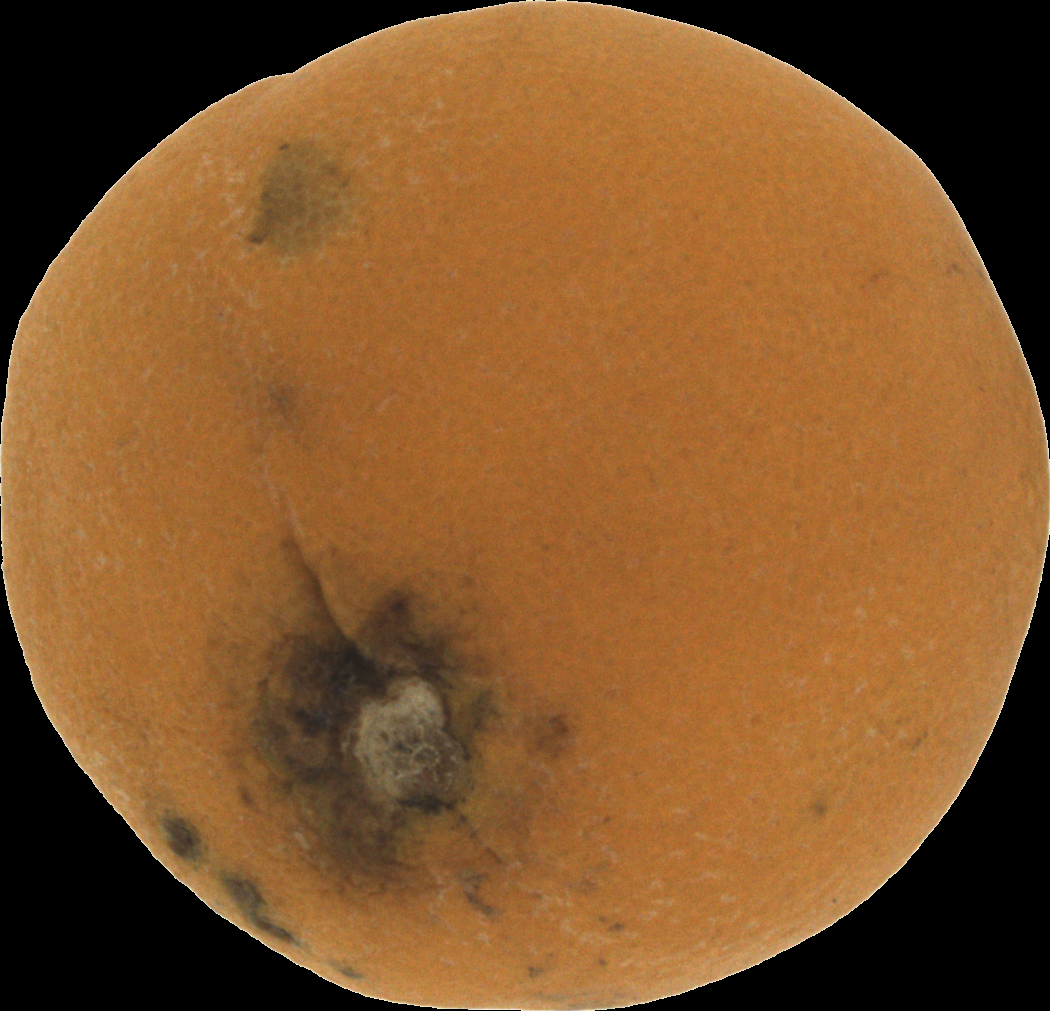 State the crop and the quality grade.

orange, bad
